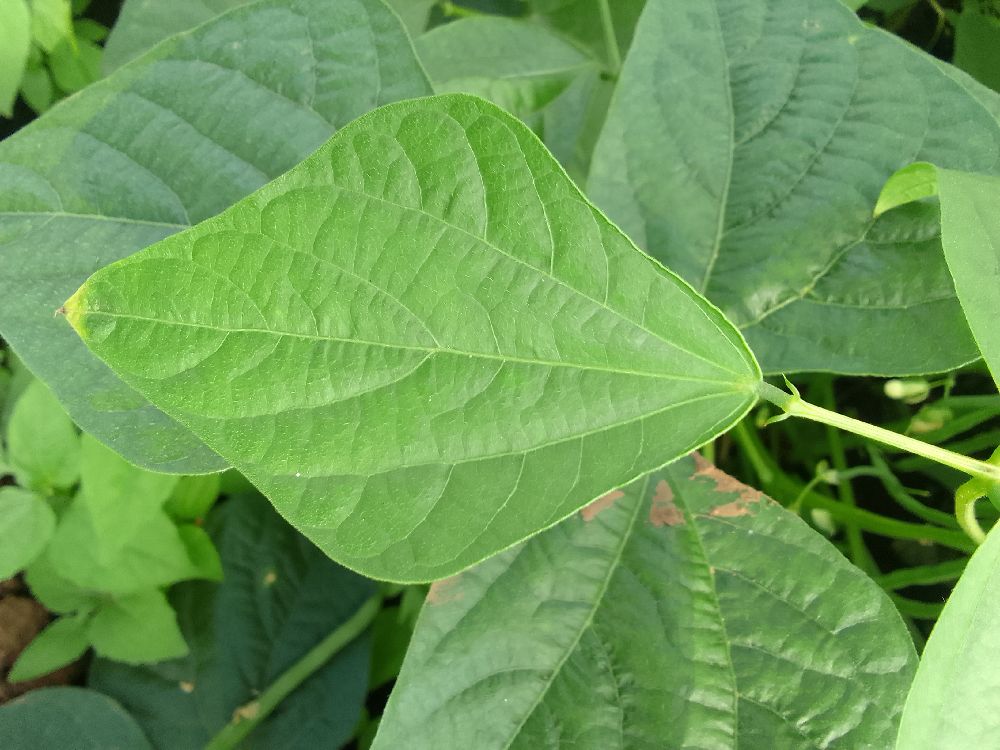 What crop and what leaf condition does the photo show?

common bean, healthy
